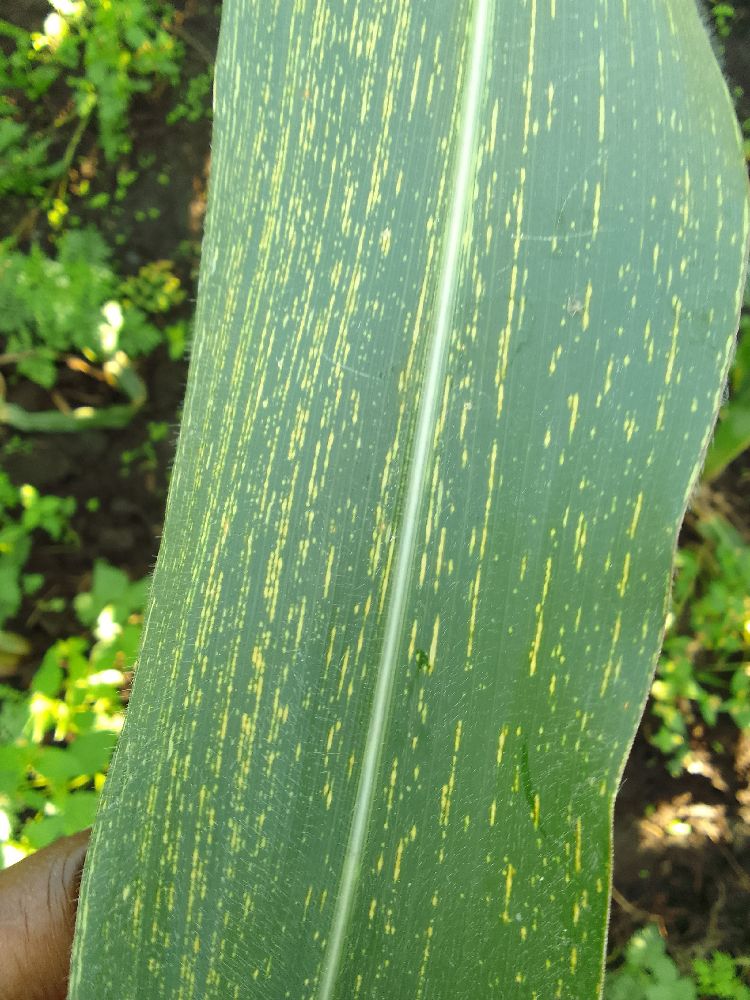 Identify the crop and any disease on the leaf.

maize, maize streak virus
